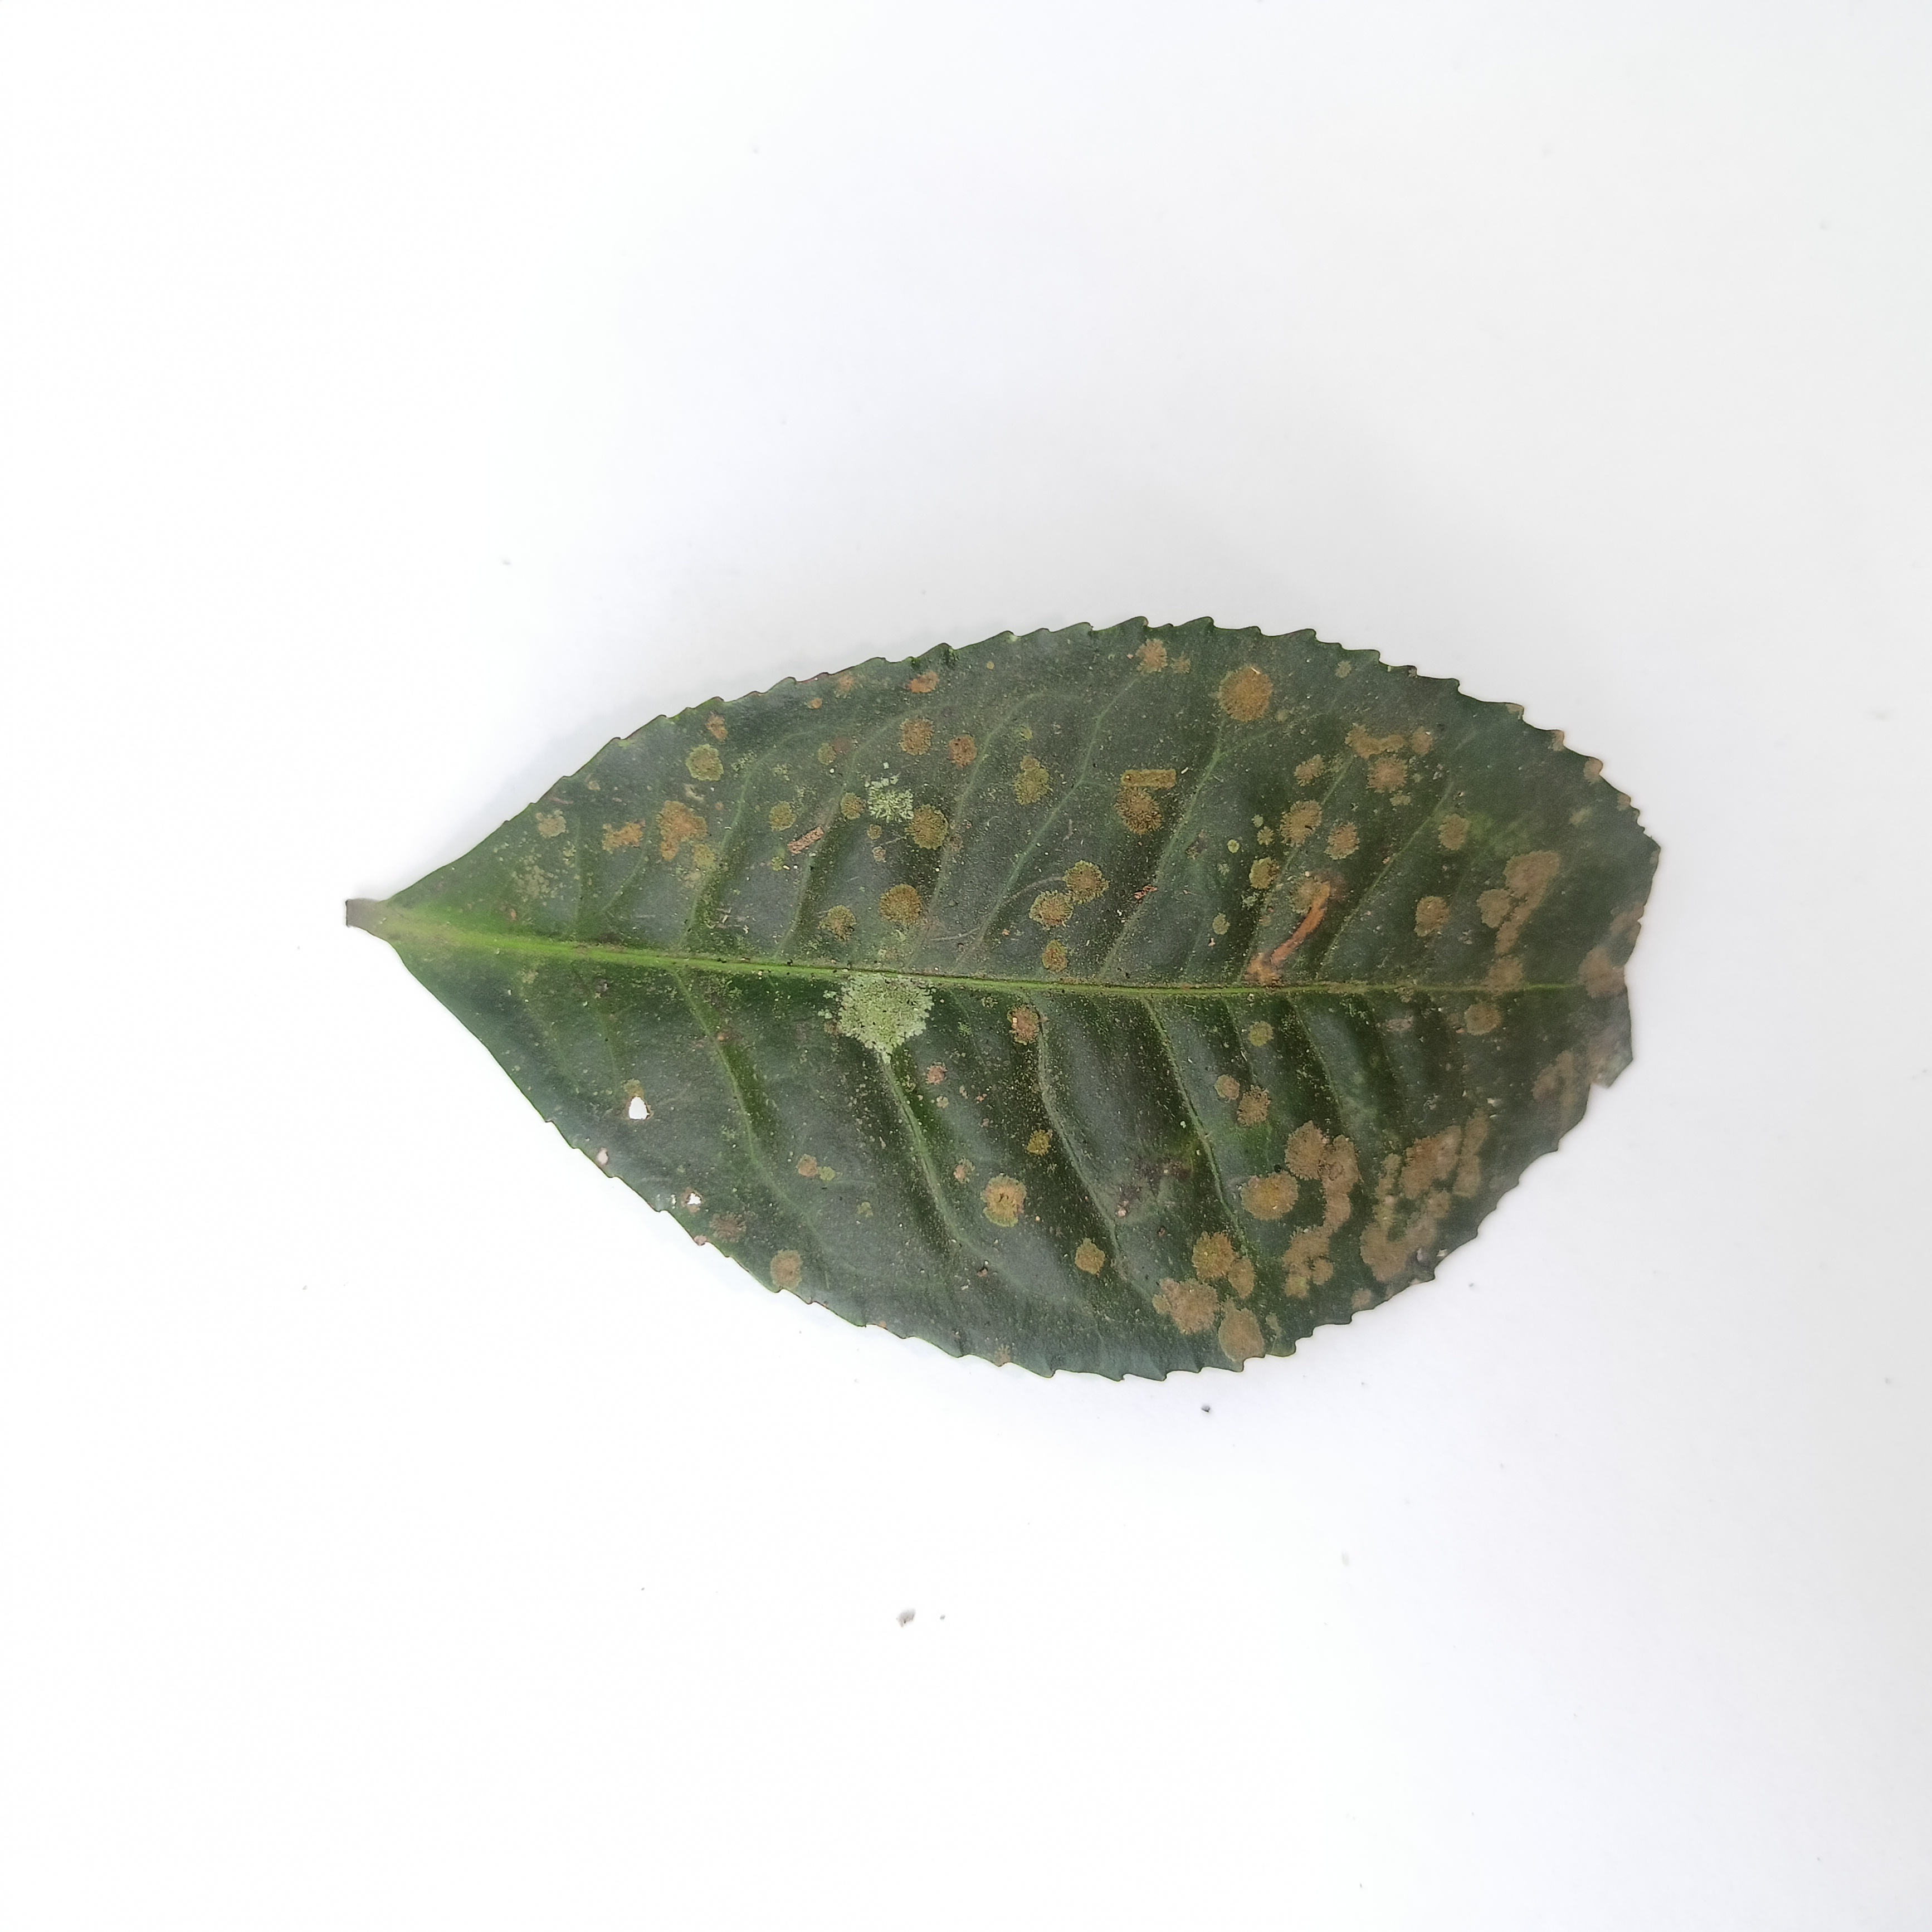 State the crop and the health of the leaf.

tea, algal leaf
